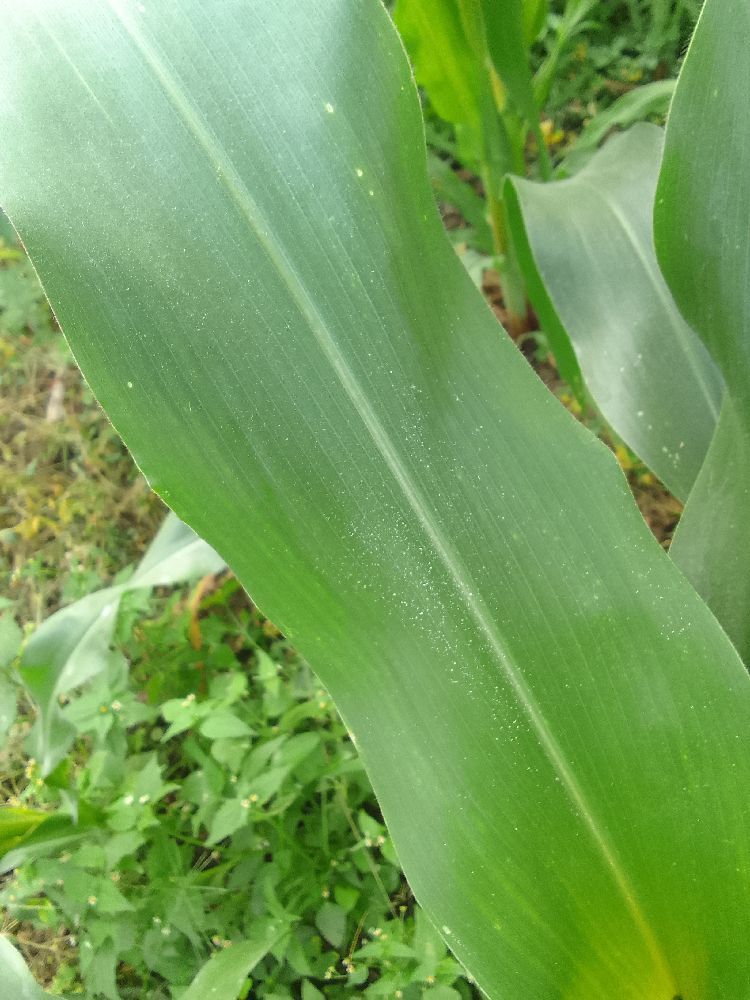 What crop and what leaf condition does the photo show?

maize, healthy
